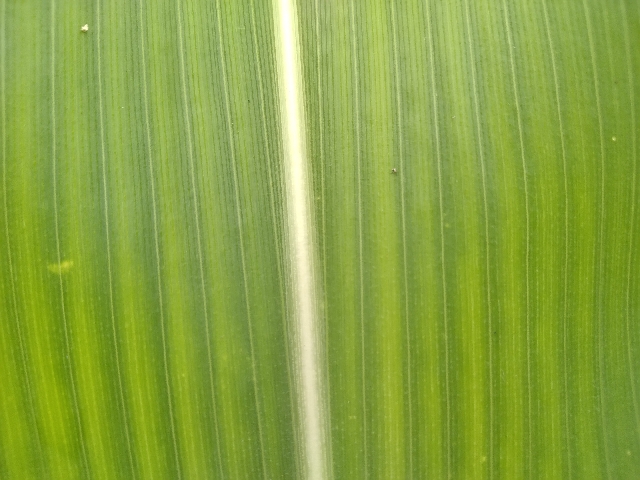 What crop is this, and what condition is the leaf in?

maize, healthy
